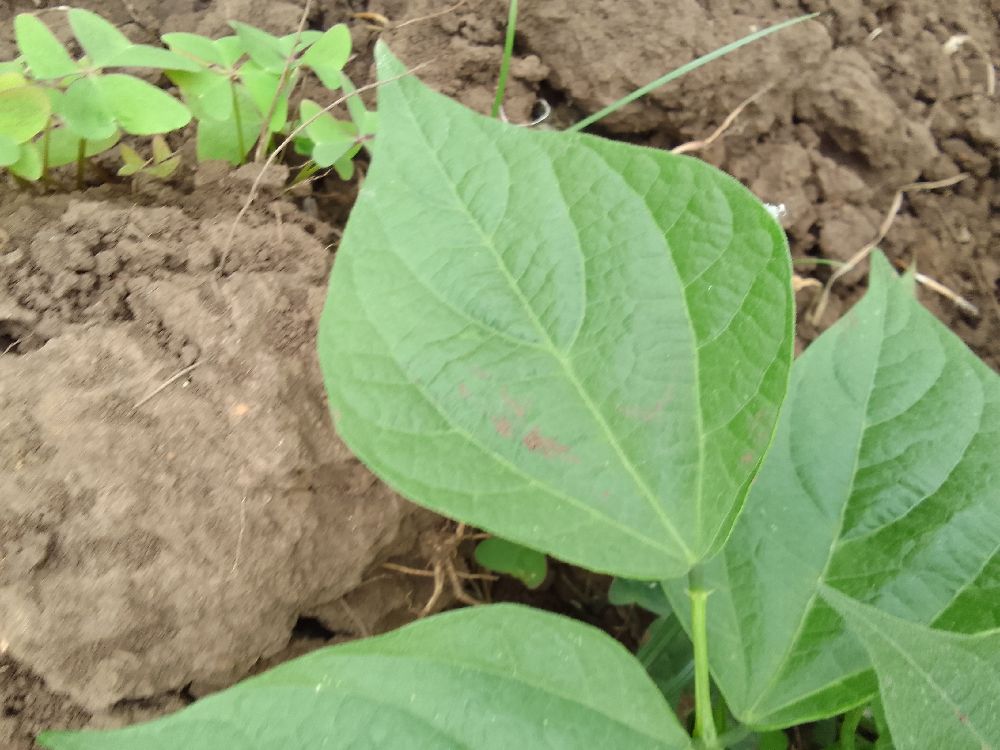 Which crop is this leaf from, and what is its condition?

common bean, healthy
